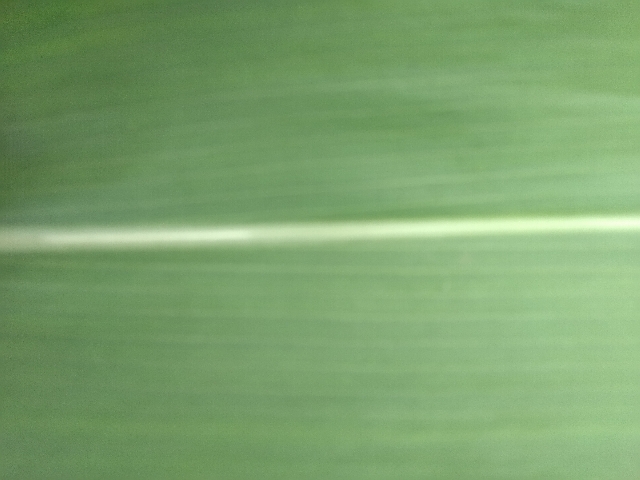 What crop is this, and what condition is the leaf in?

maize, healthy
